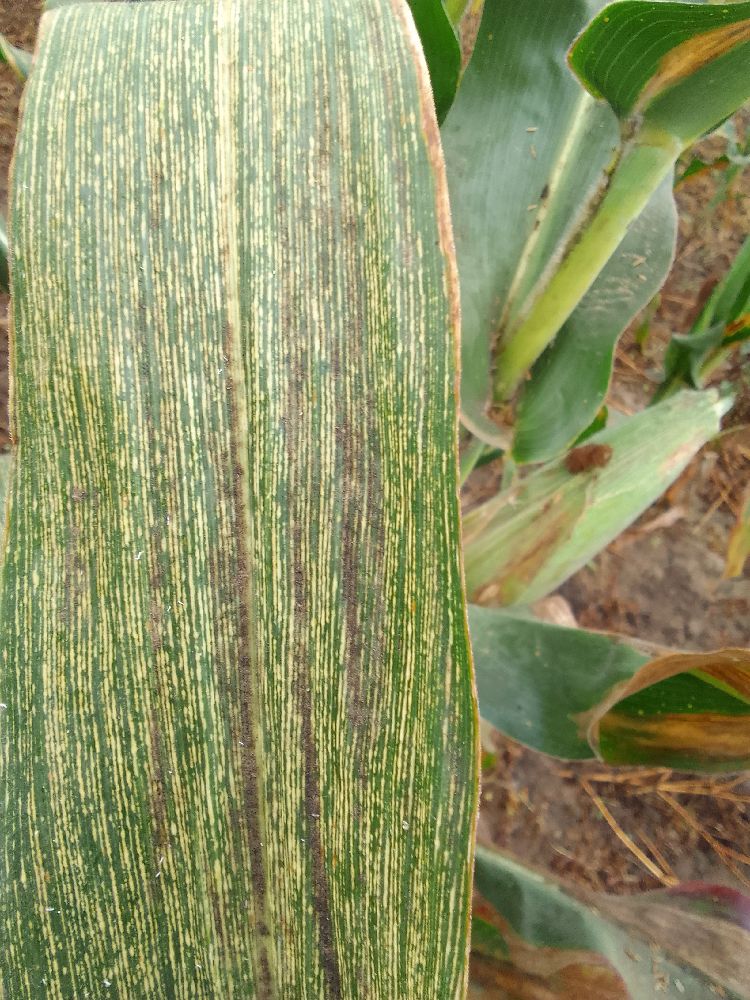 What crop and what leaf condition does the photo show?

maize, maize streak virus
